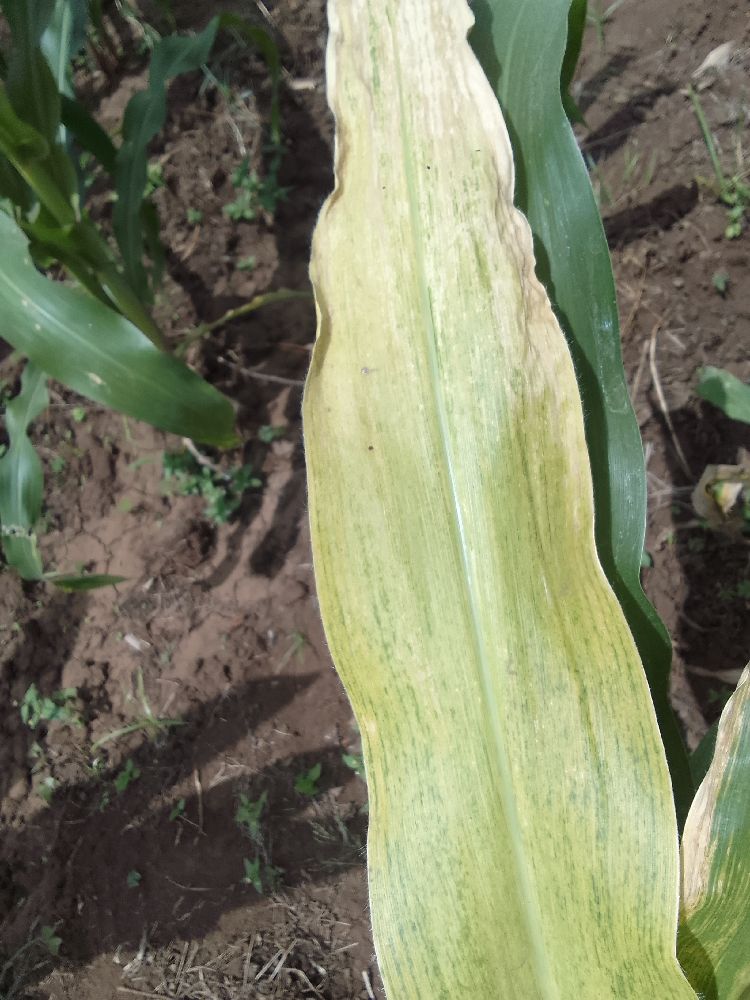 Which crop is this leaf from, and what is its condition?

maize, maize lethal necrosis
